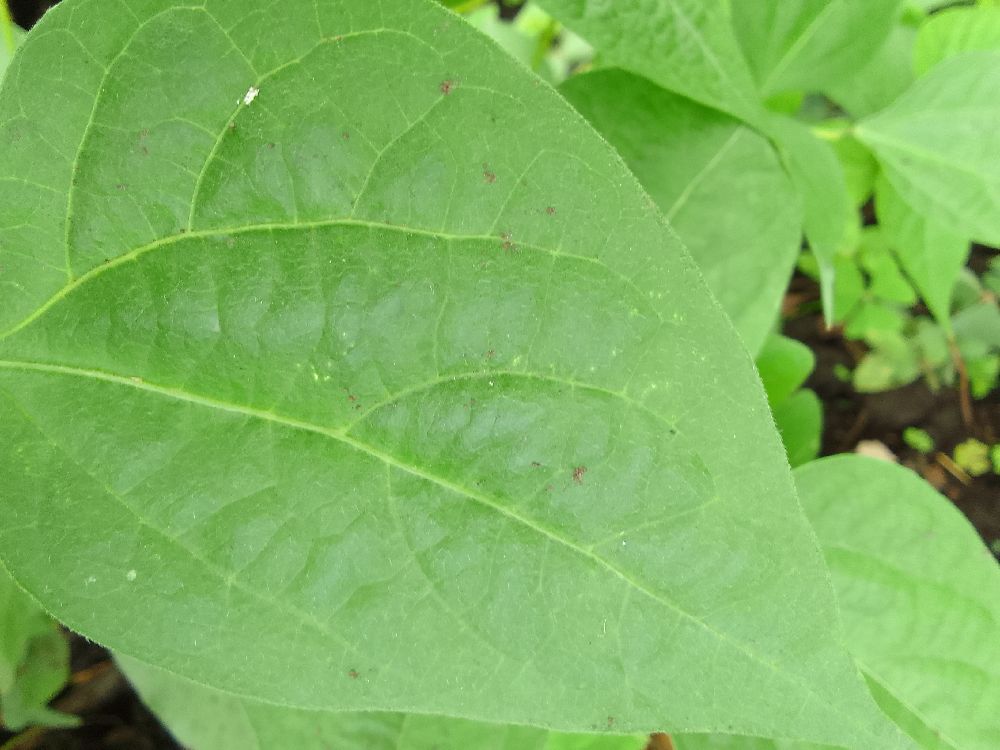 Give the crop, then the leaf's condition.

common bean, healthy
